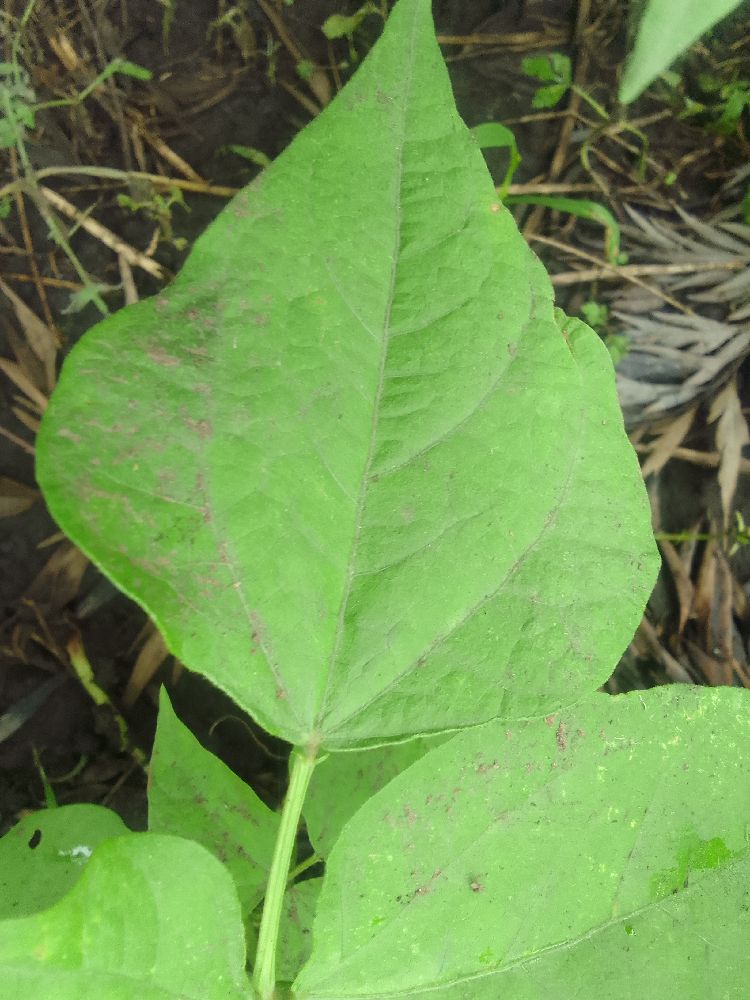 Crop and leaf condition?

common bean, healthy
